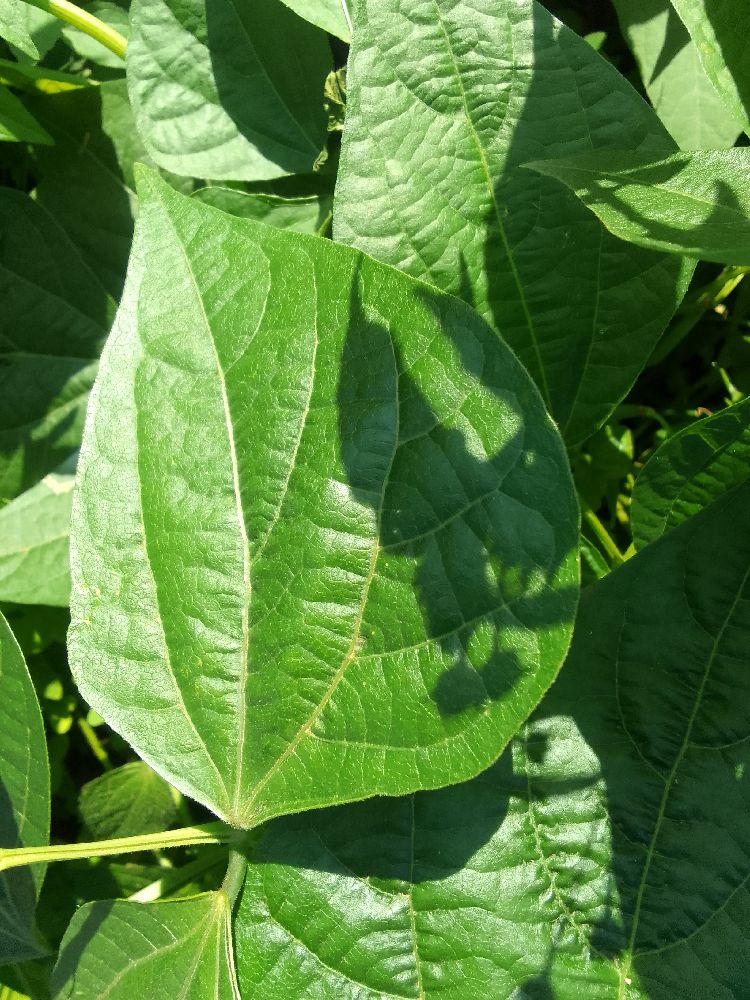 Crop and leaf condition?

common bean, healthy
